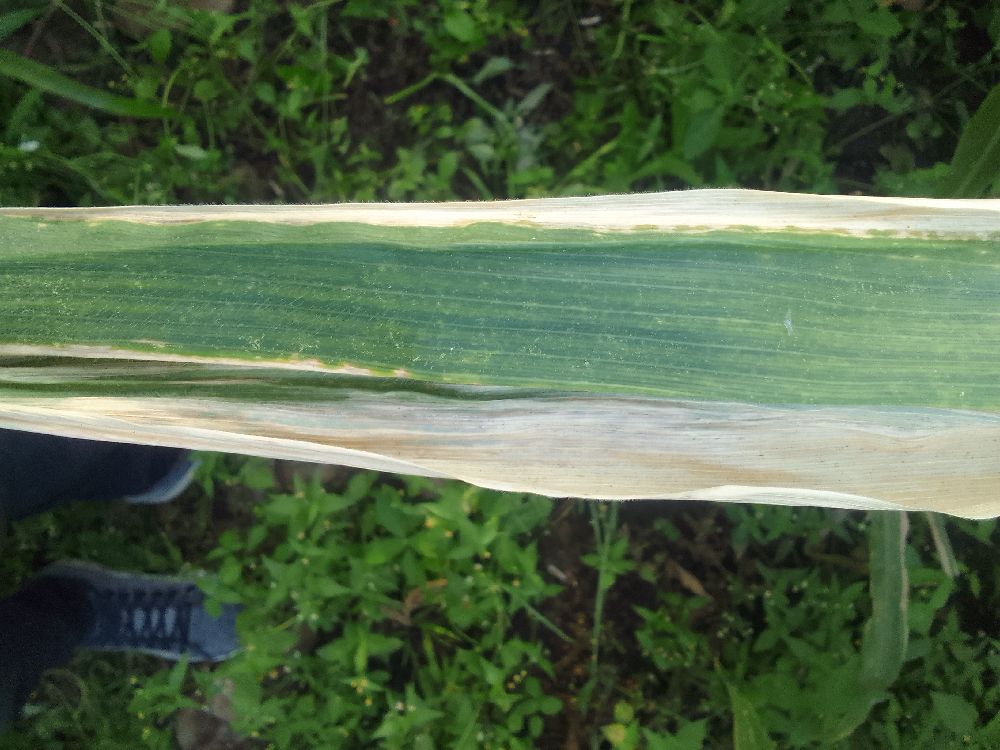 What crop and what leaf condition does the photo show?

maize, maize lethal necrosis
